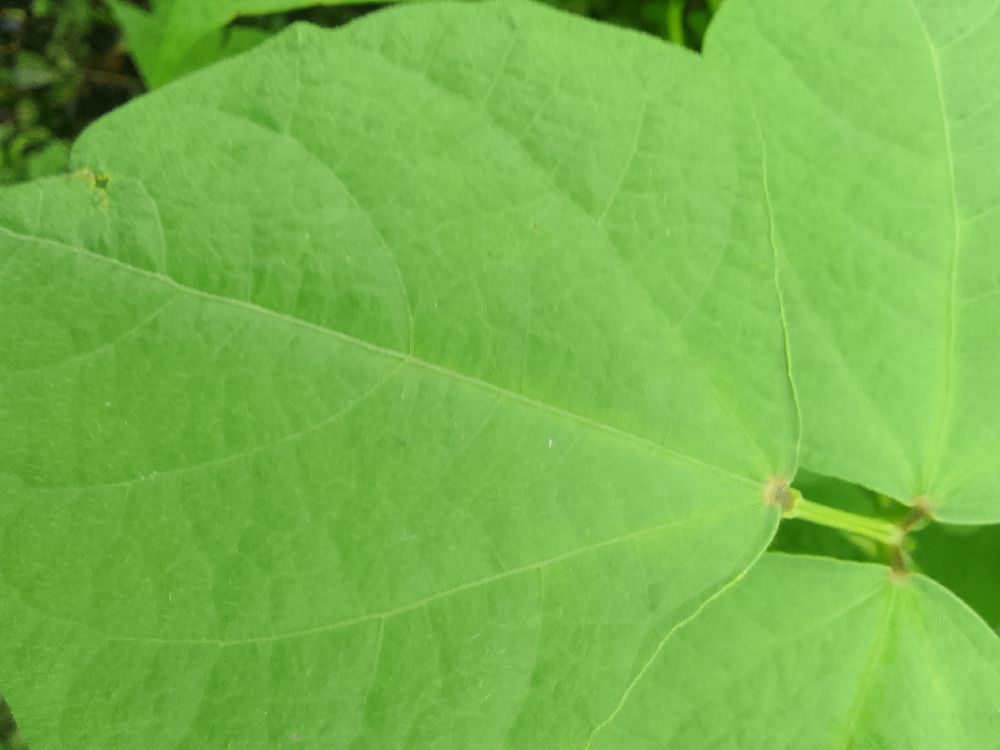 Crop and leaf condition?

common bean, healthy
